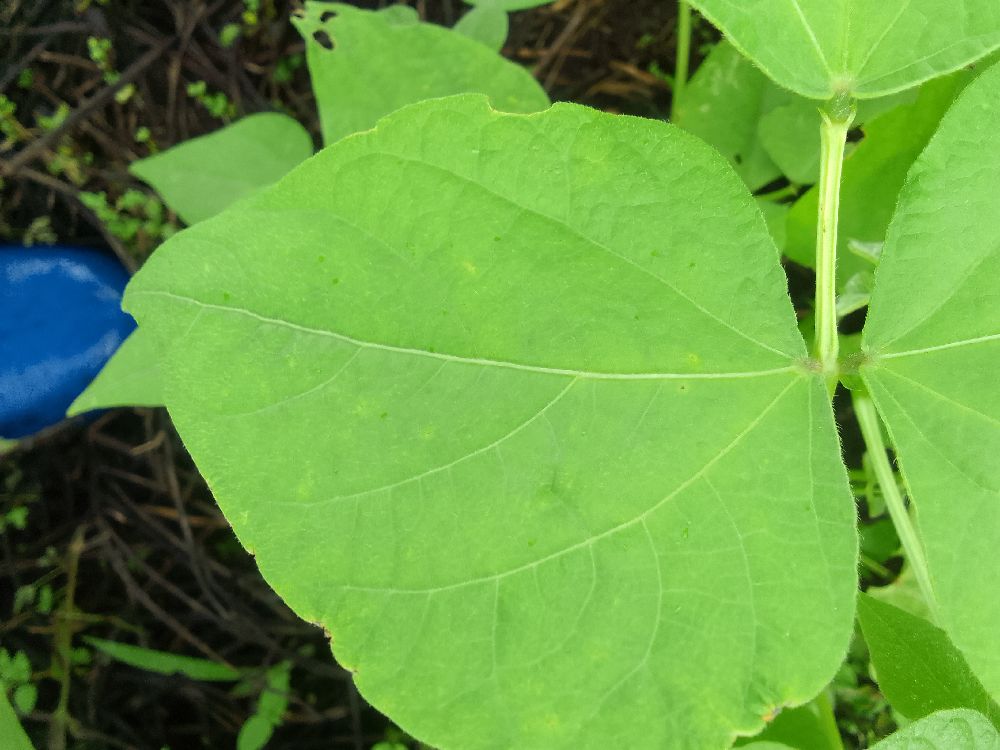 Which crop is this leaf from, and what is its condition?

common bean, healthy
